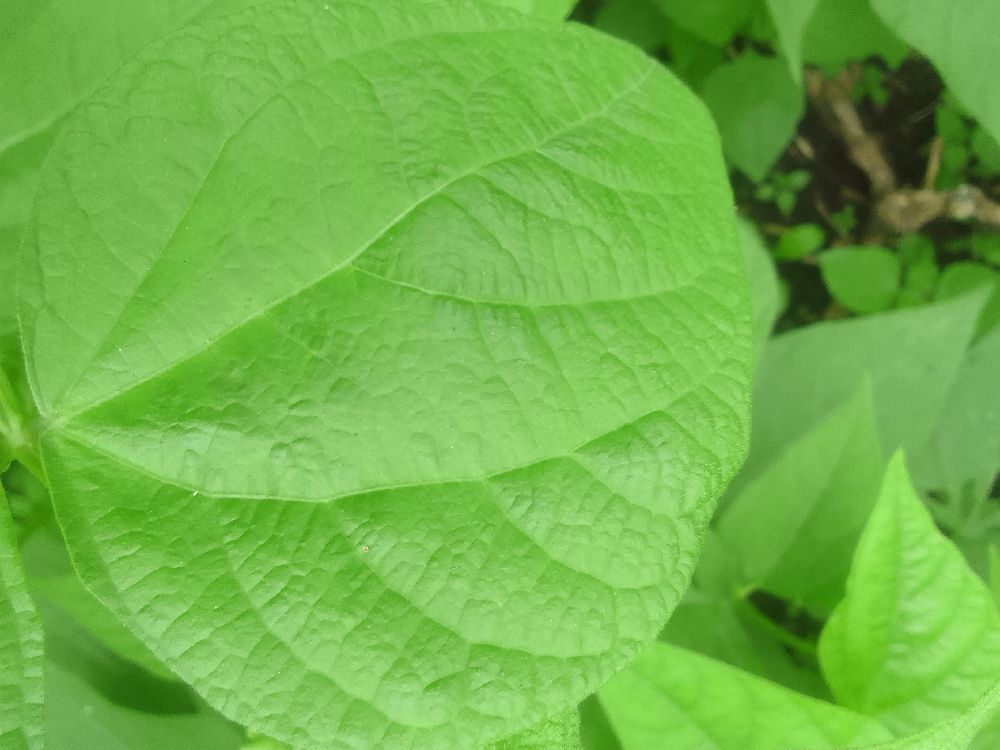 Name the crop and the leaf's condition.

common bean, healthy
